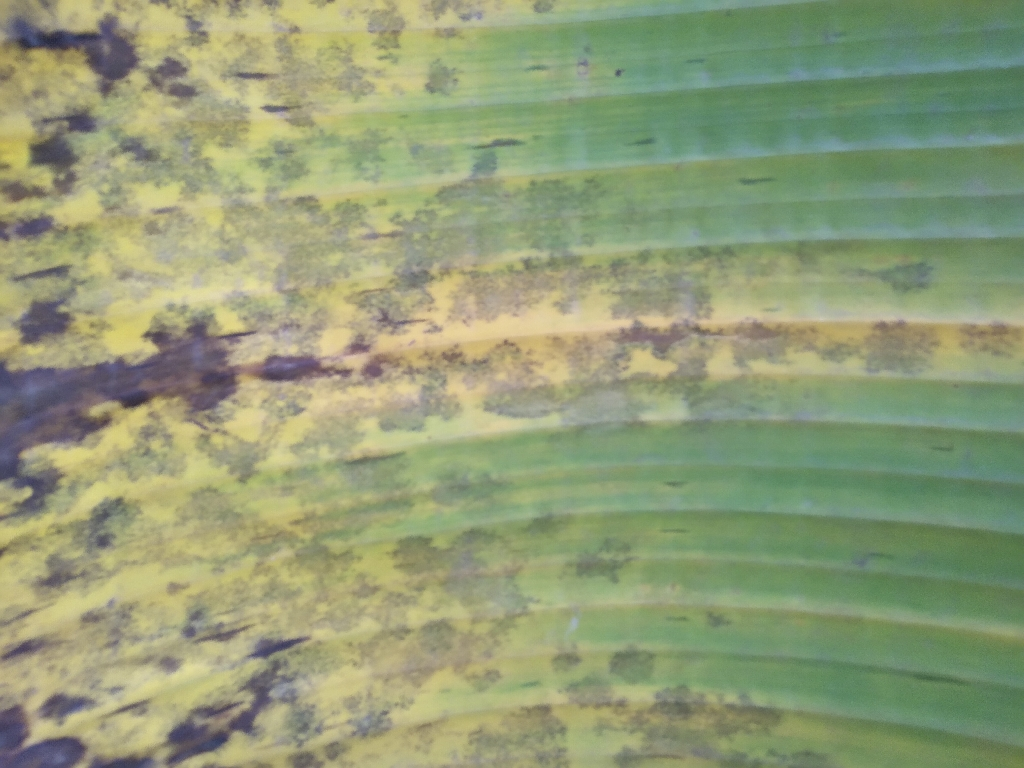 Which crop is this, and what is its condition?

banana, black sigatoka
